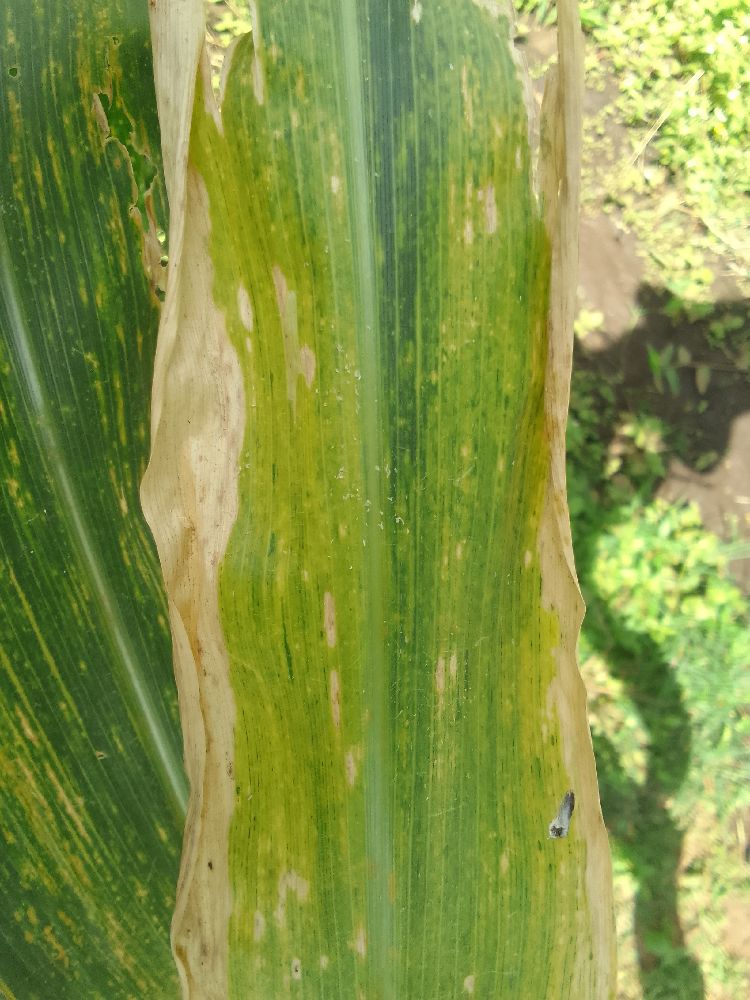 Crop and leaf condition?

maize, maize lethal necrosis
